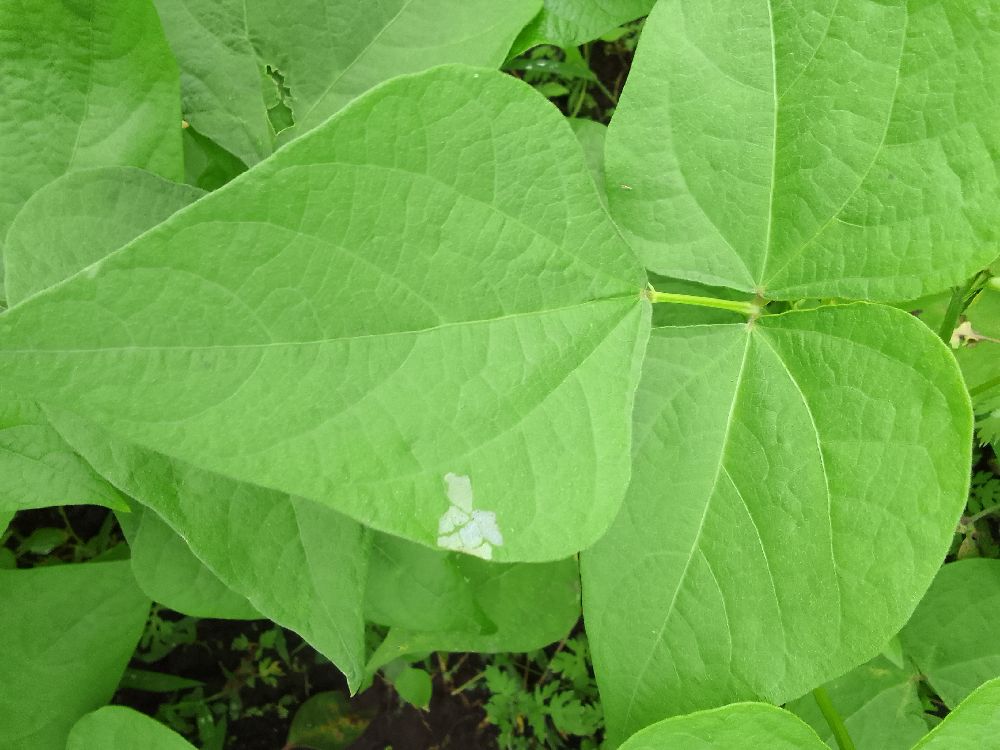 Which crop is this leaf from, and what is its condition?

common bean, healthy
